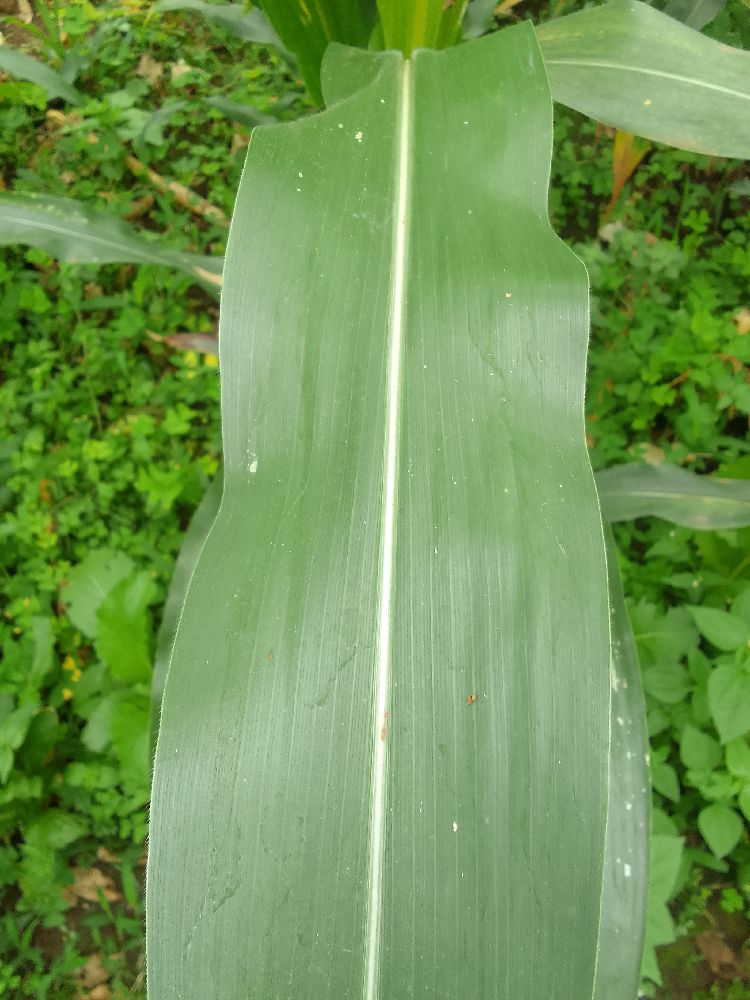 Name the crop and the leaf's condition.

maize, healthy
